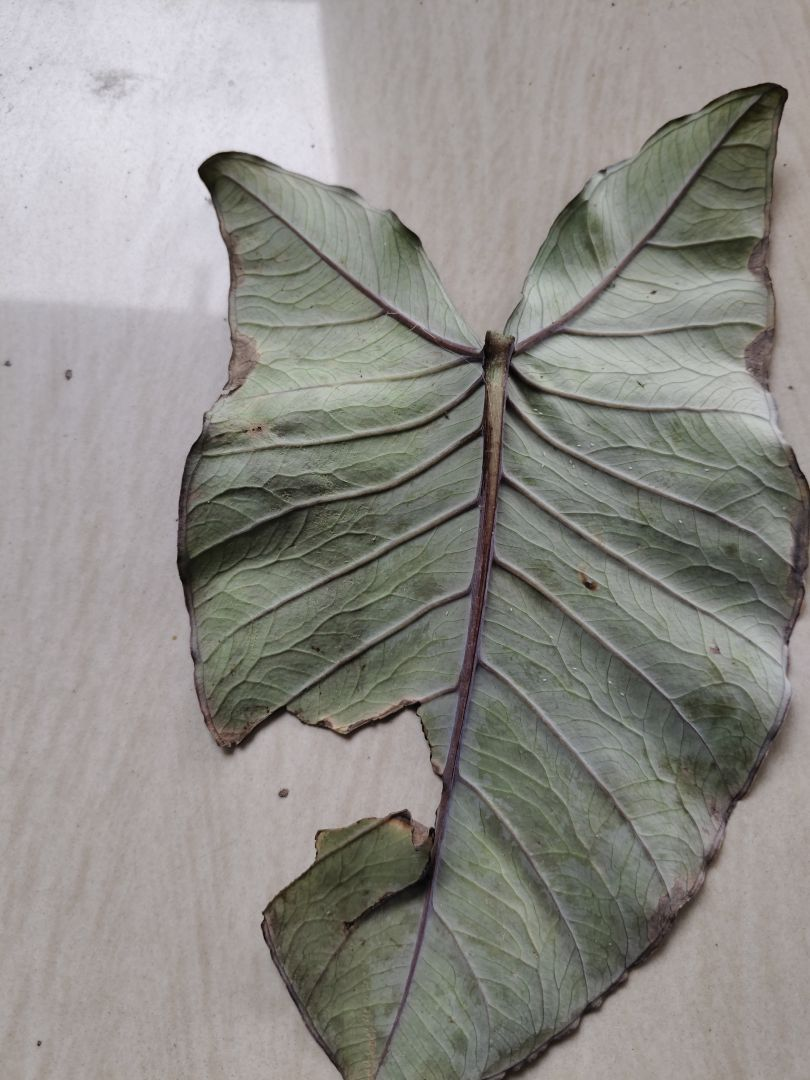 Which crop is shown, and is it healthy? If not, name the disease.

taro, leaf blight
